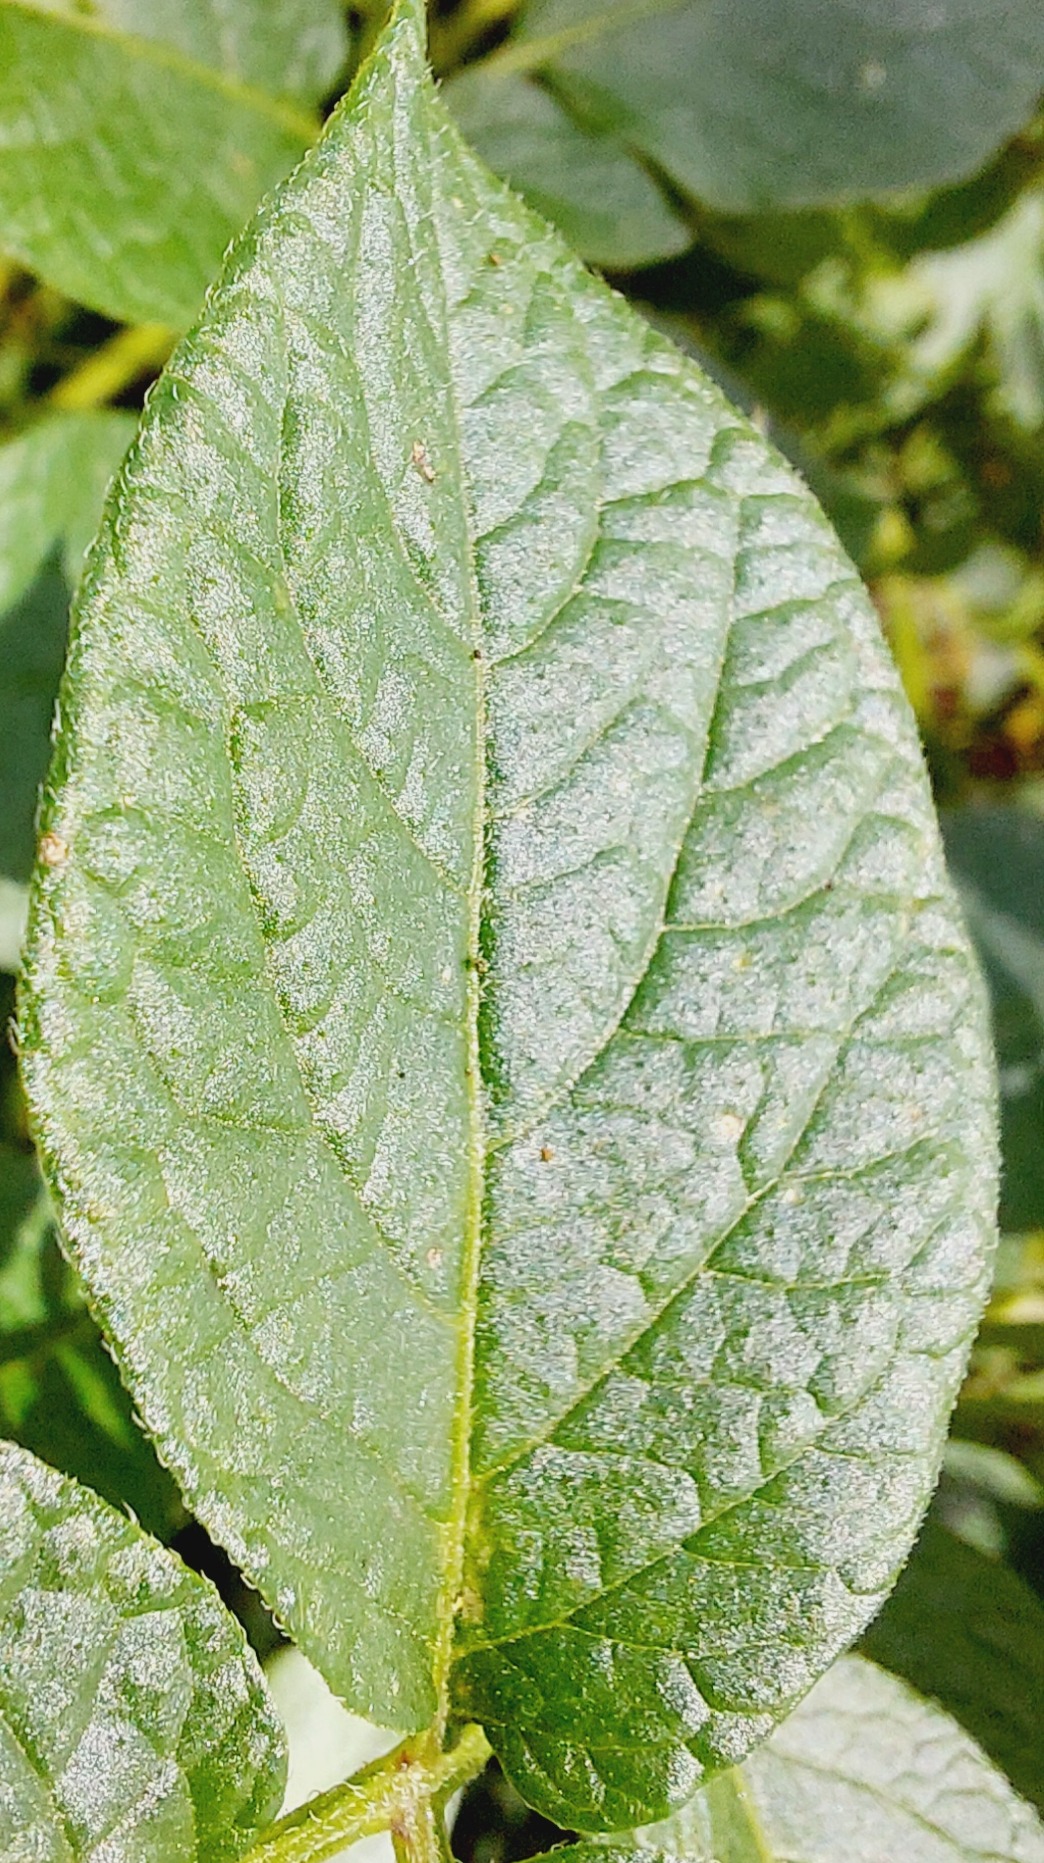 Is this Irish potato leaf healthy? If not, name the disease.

healthy
